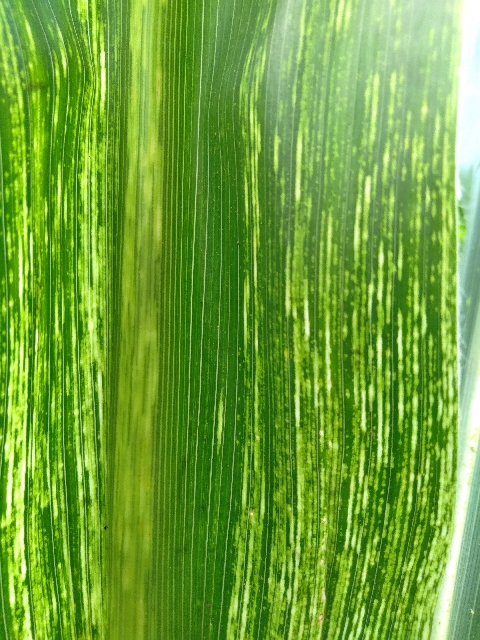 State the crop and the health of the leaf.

maize, maize streak virus
